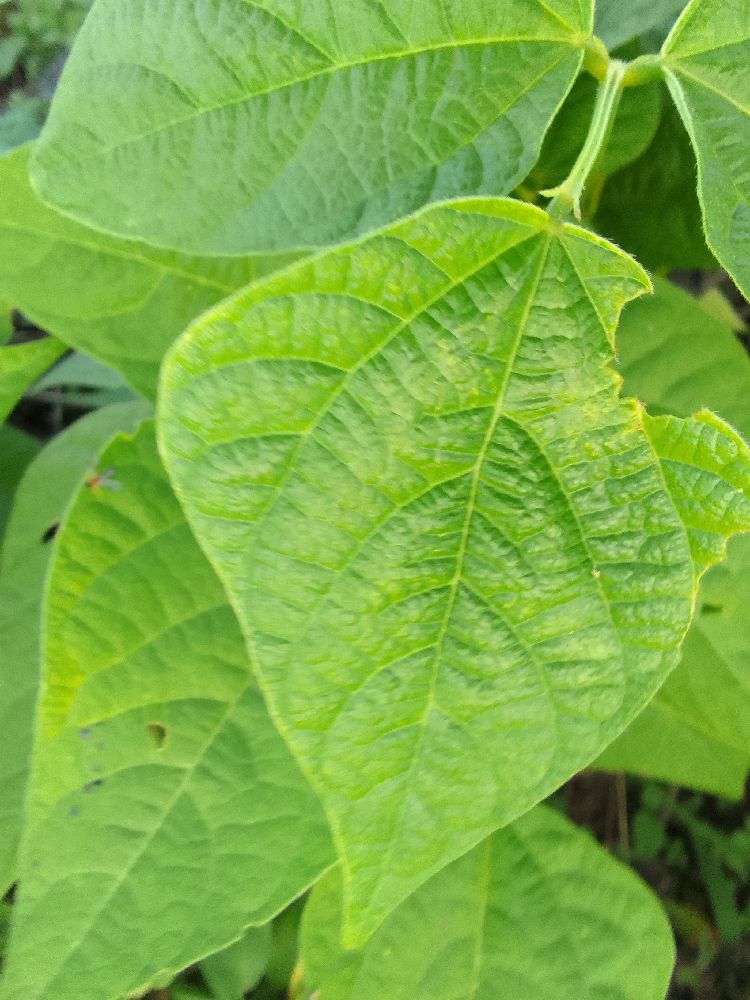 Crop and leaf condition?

common bean, healthy
